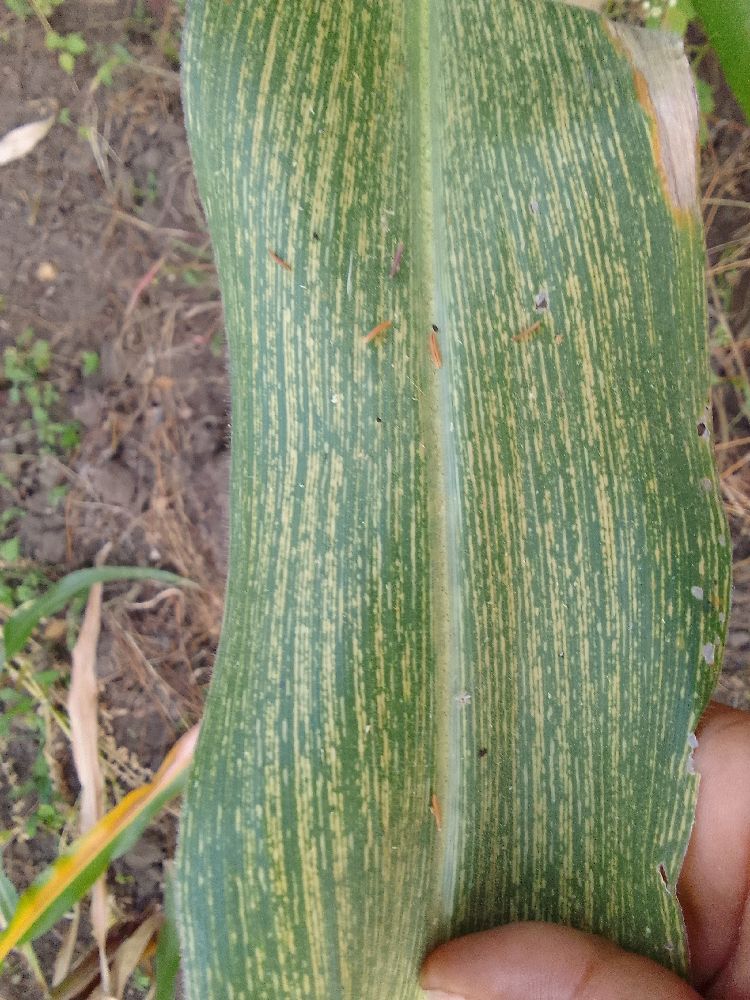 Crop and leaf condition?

maize, maize streak virus
